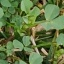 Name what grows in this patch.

unstructured weed
